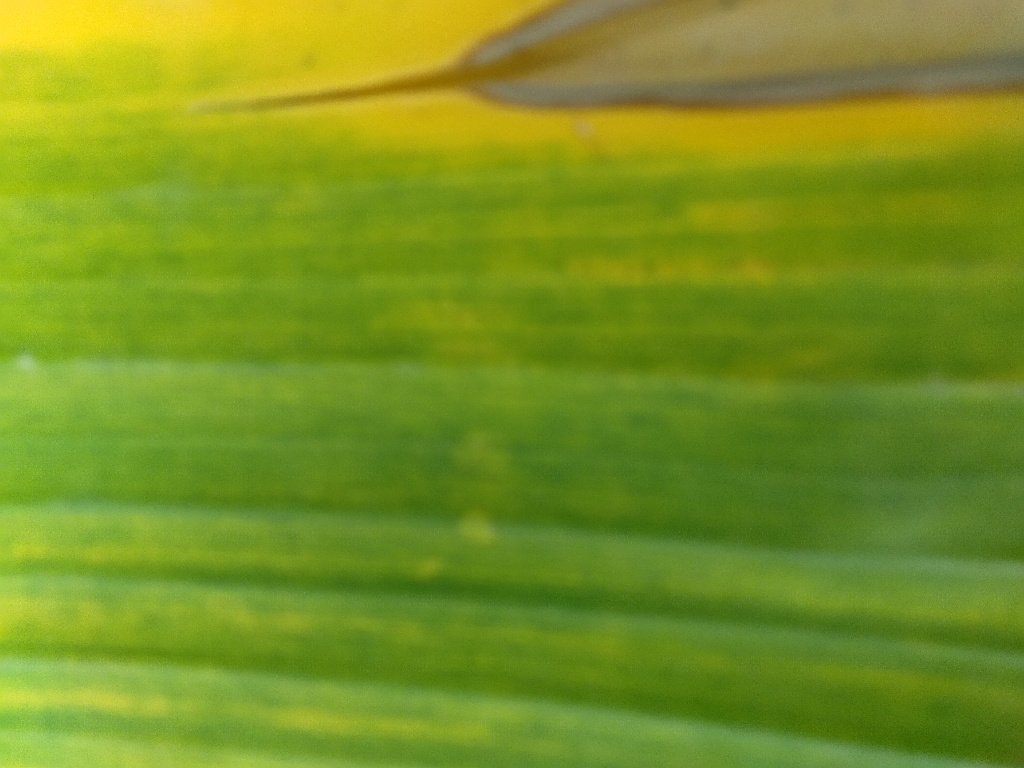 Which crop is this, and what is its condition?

banana, fusarium wilt race 1
